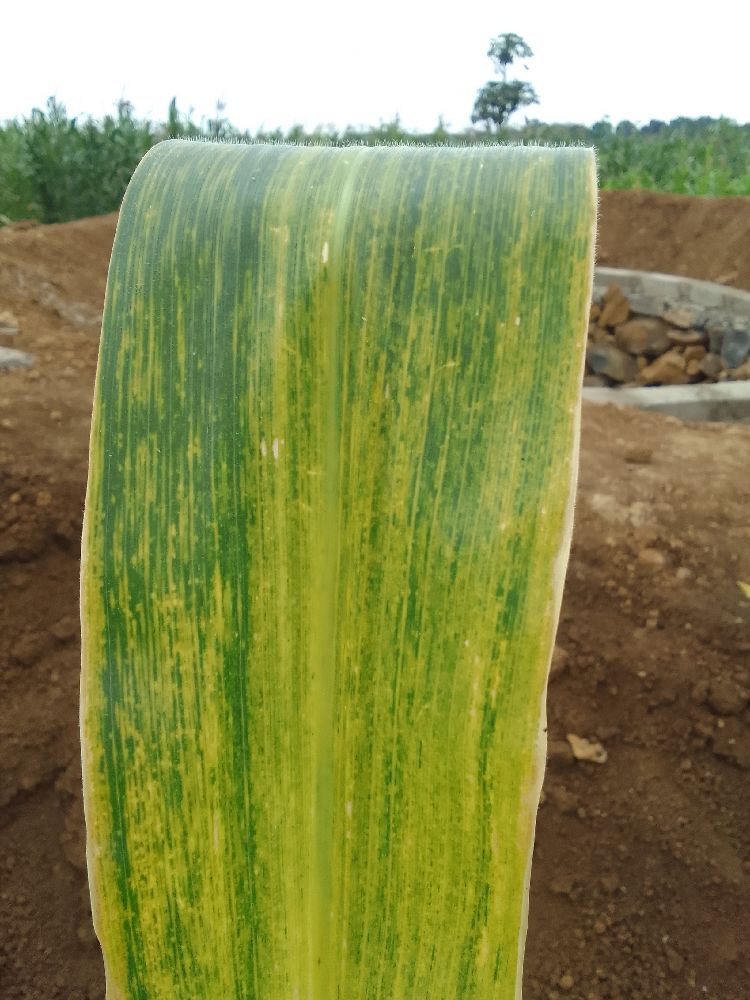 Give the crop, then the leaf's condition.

maize, maize lethal necrosis
